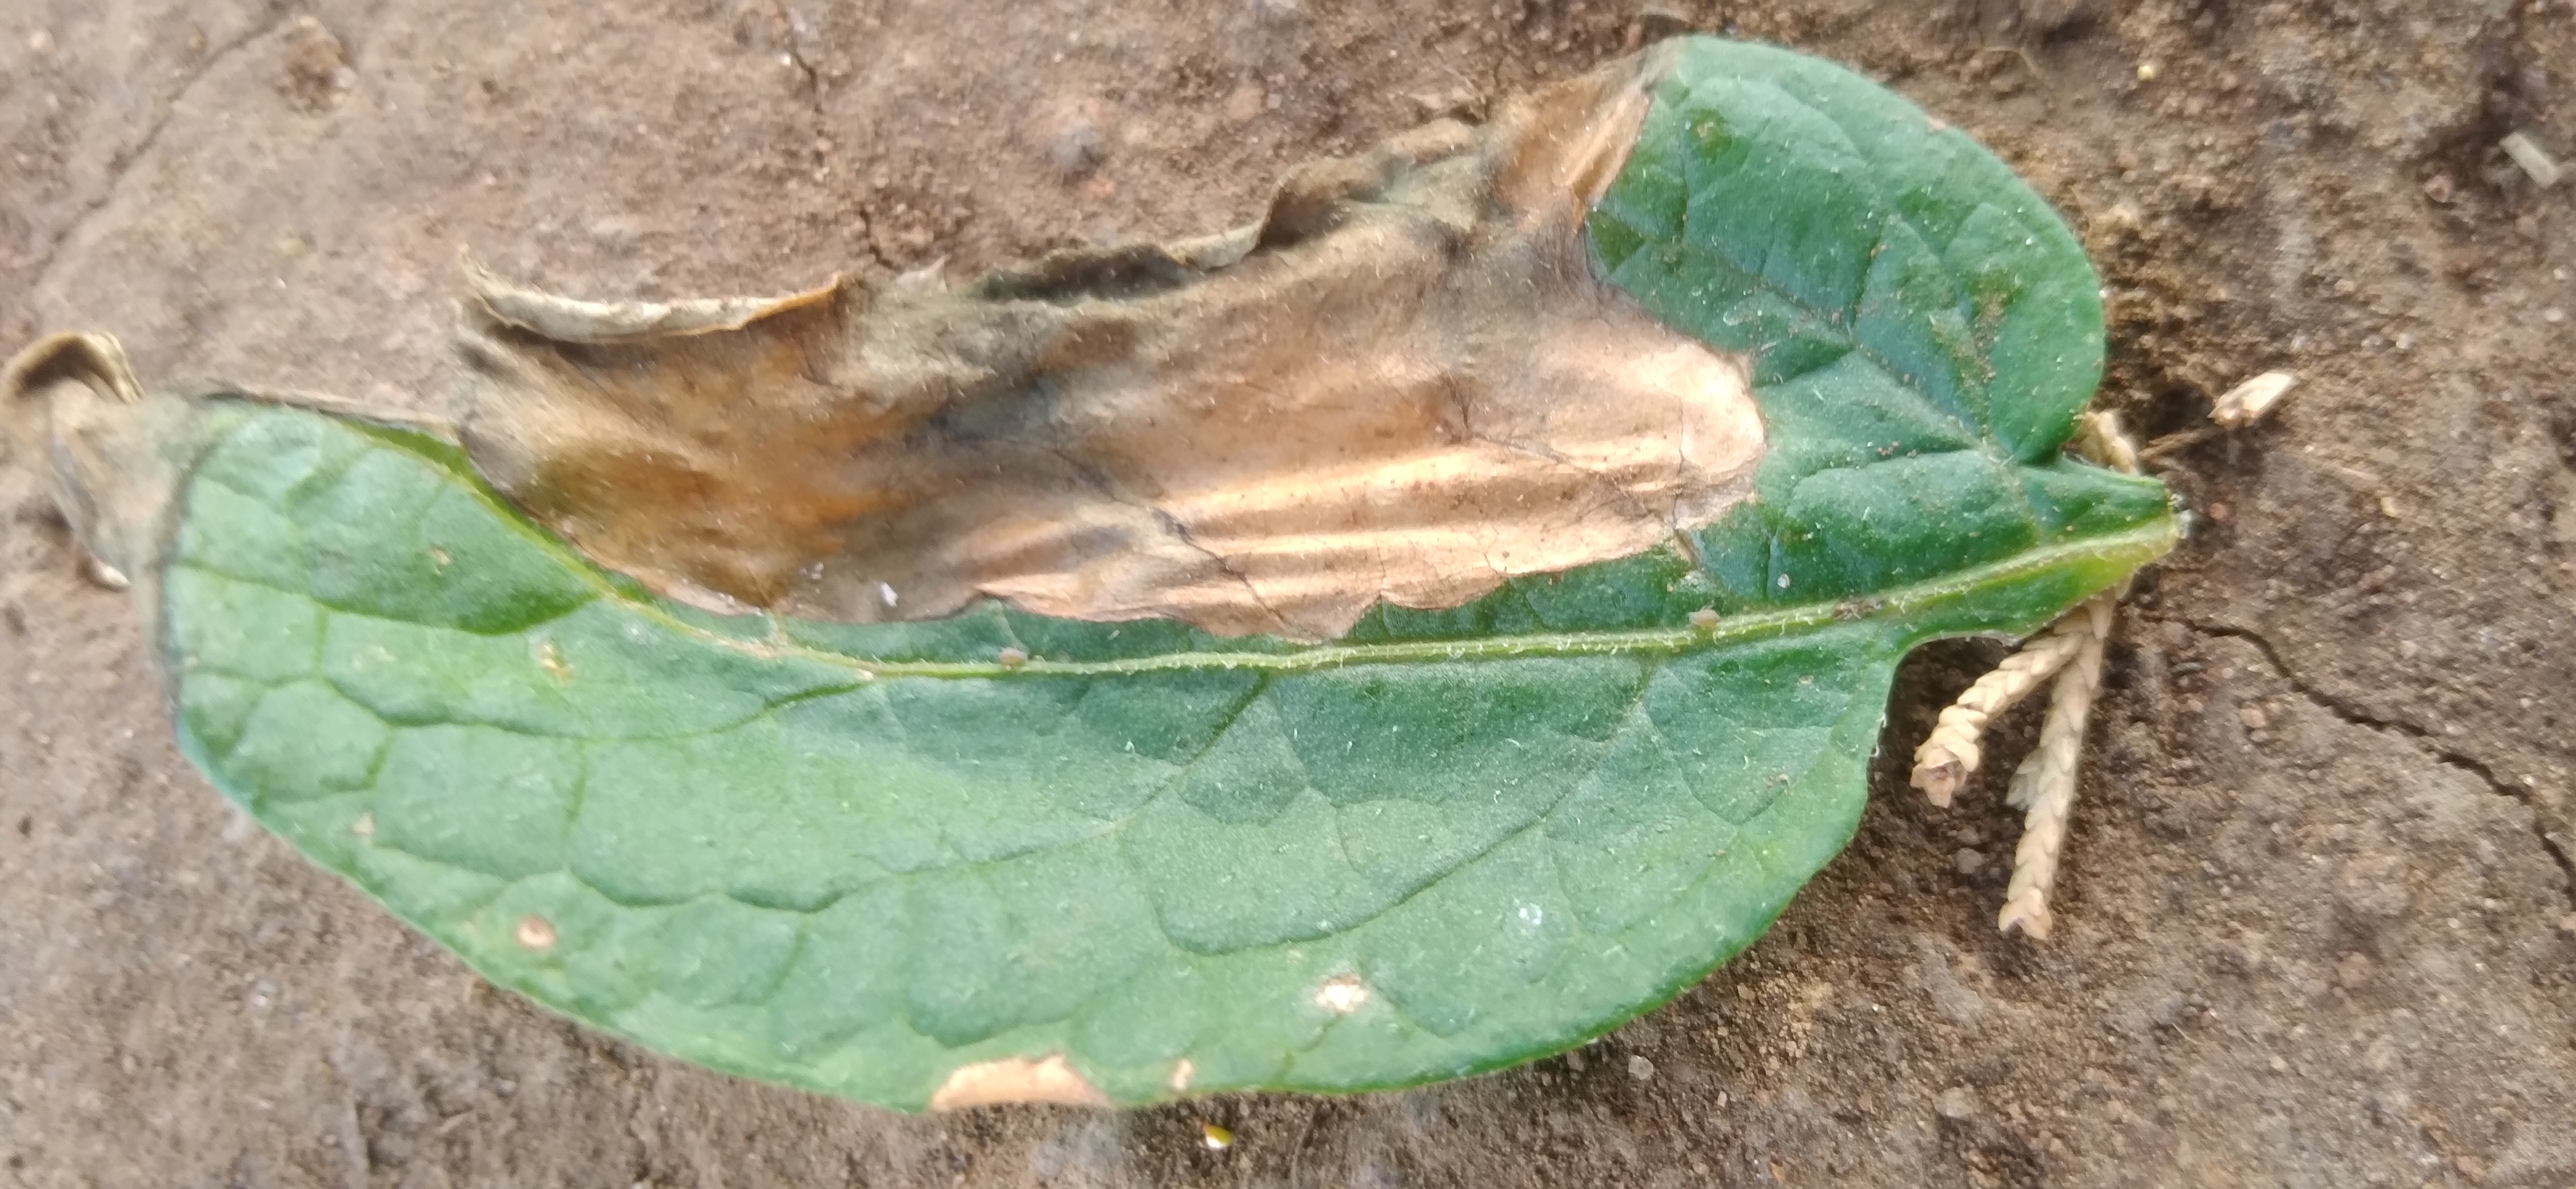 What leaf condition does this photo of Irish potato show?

early blight
